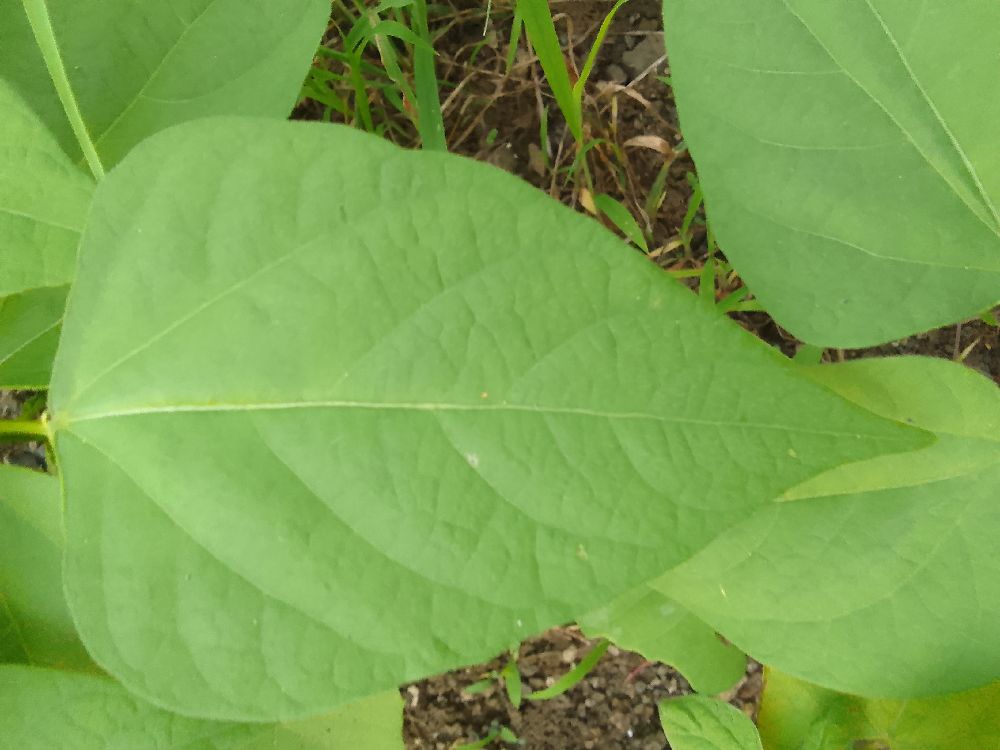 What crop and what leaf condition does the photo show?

common bean, healthy
